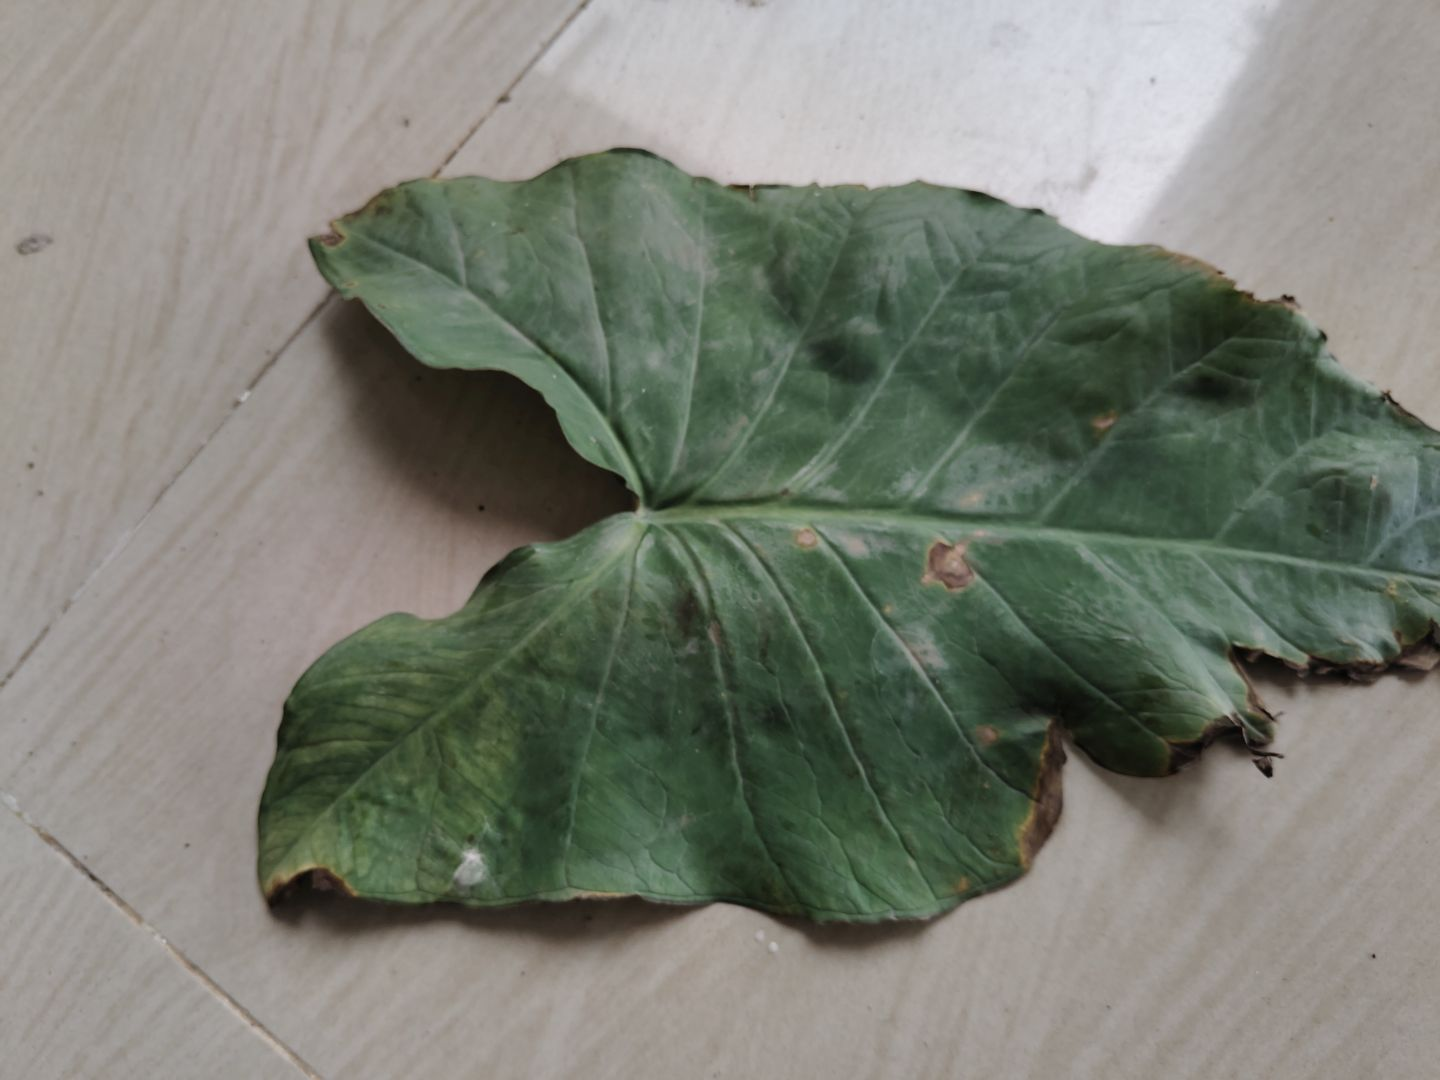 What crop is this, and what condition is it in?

taro, leaf blight
